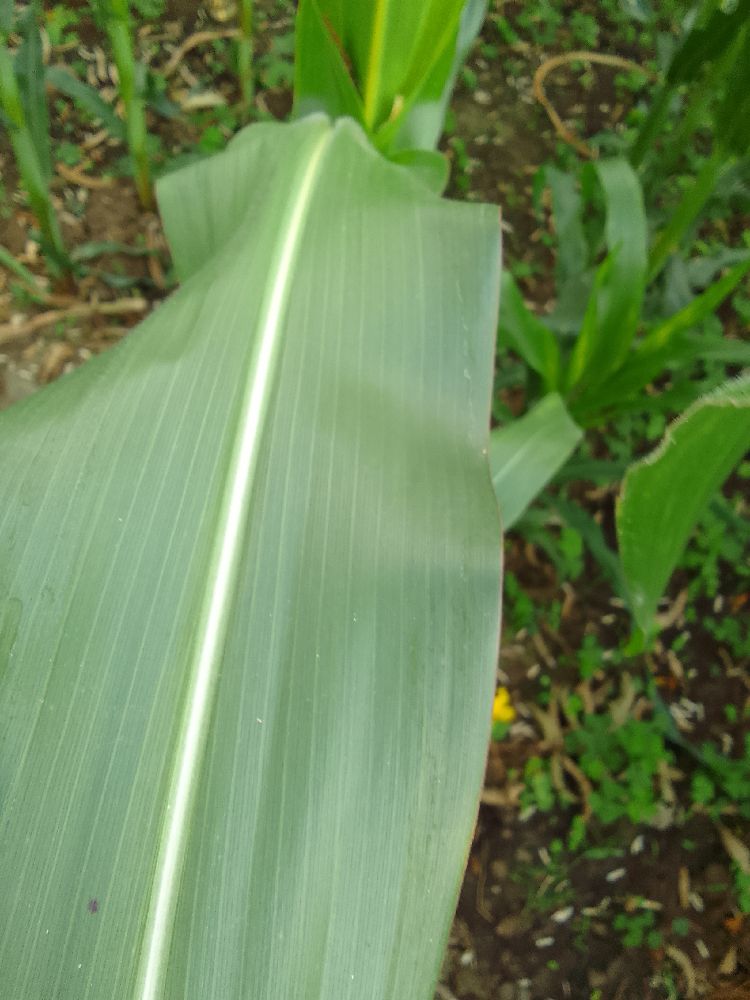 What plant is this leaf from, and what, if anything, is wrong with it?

maize, healthy
